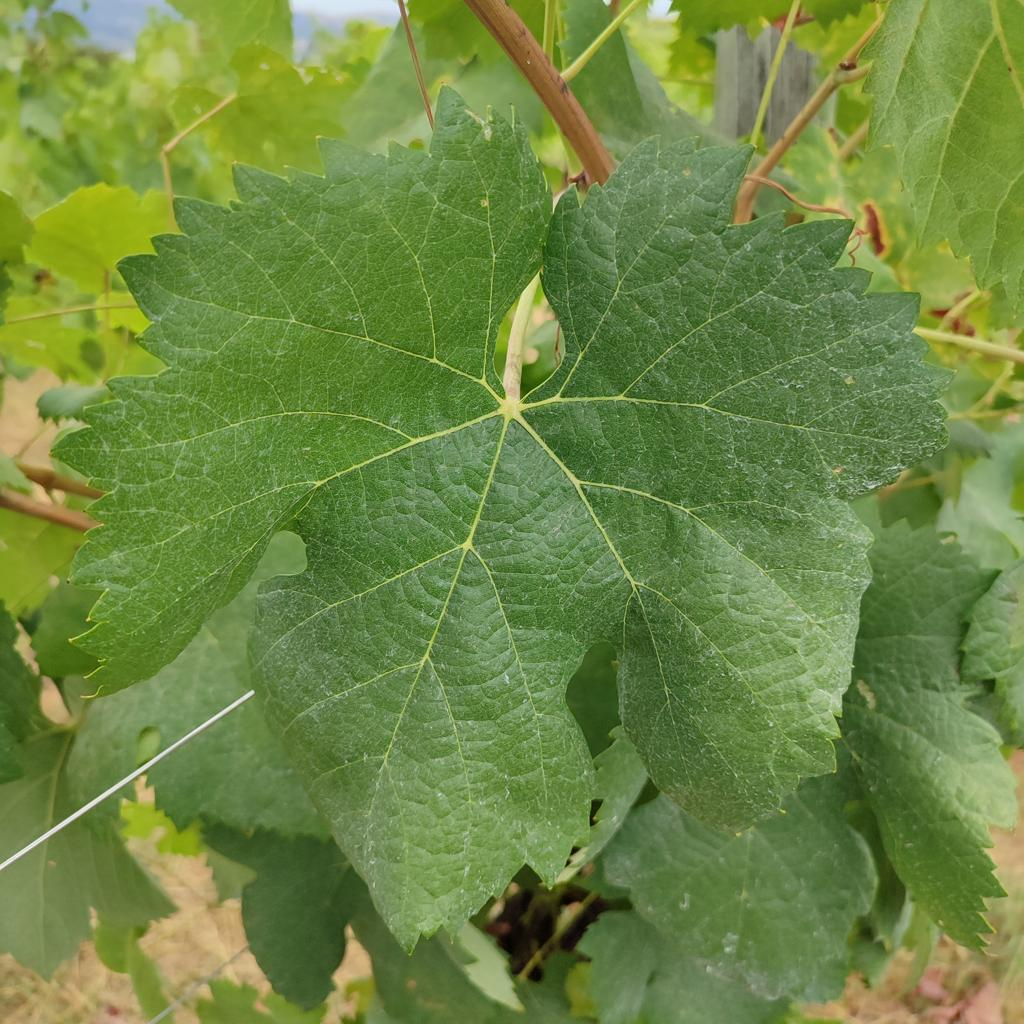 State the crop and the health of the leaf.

grapevine, healthy
